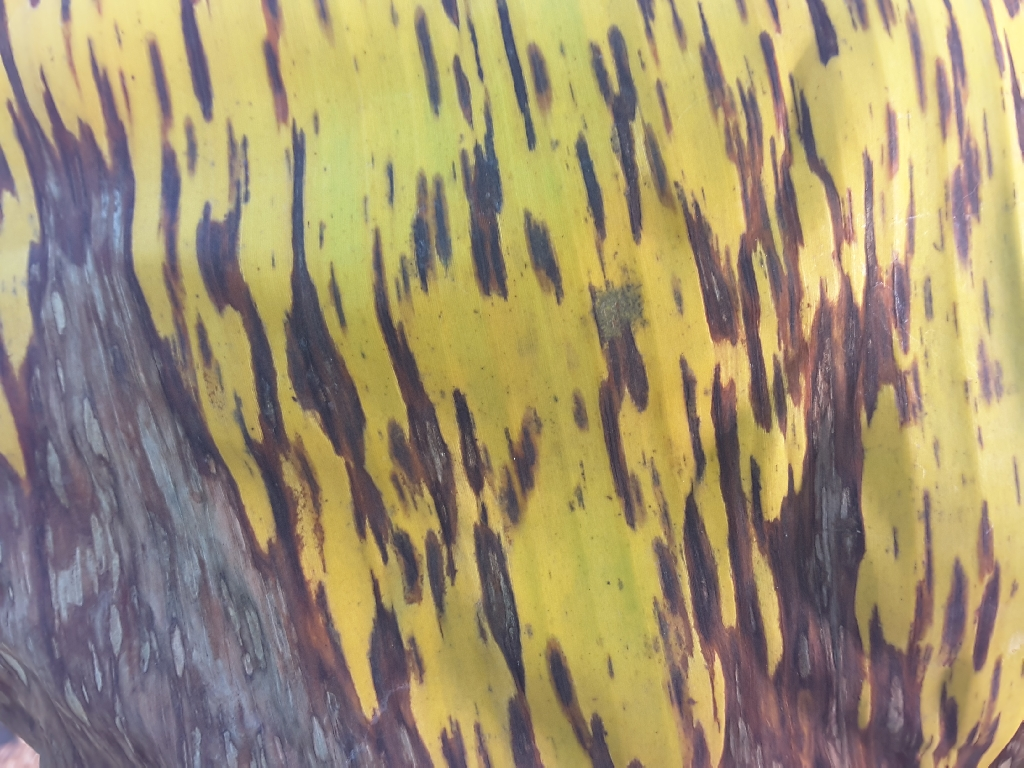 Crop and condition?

banana, black sigatoka
